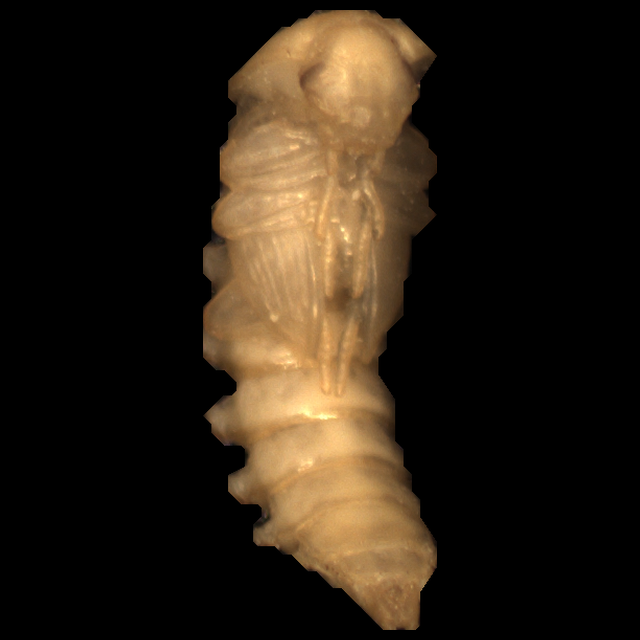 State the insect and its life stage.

mealworm pupa
